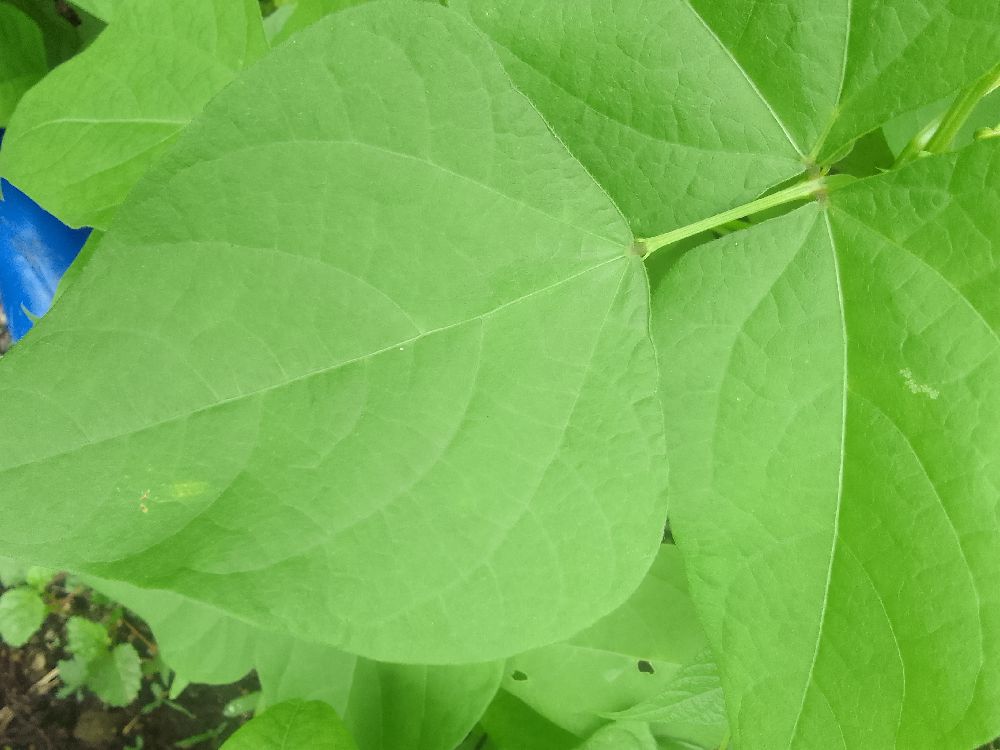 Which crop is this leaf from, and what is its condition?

common bean, healthy
